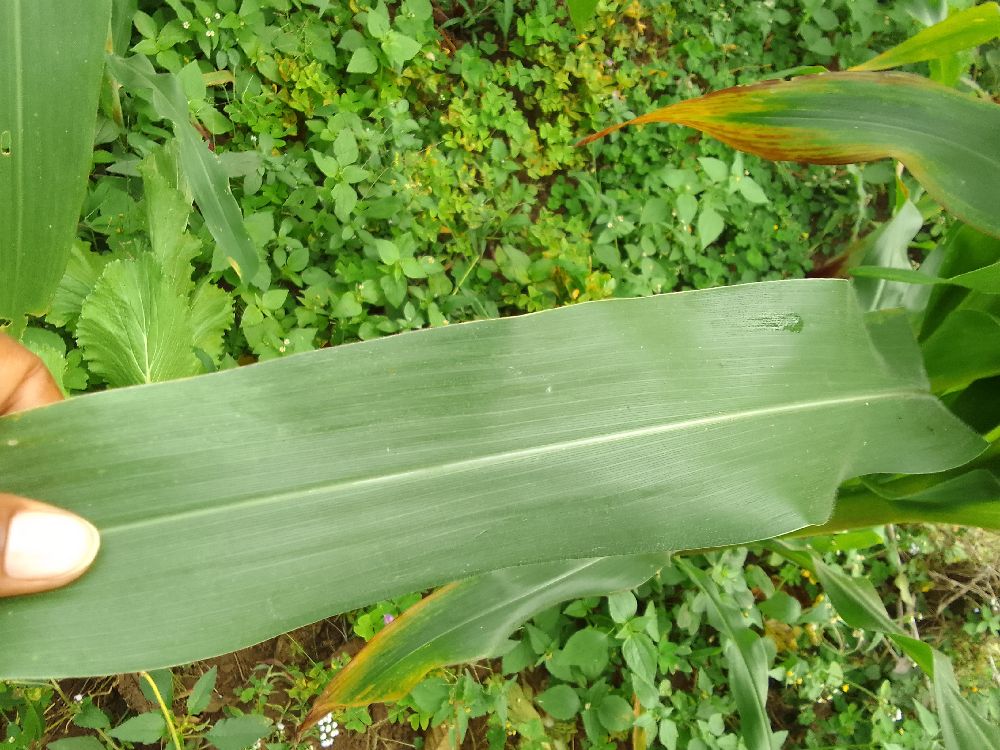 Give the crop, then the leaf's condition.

maize, healthy
